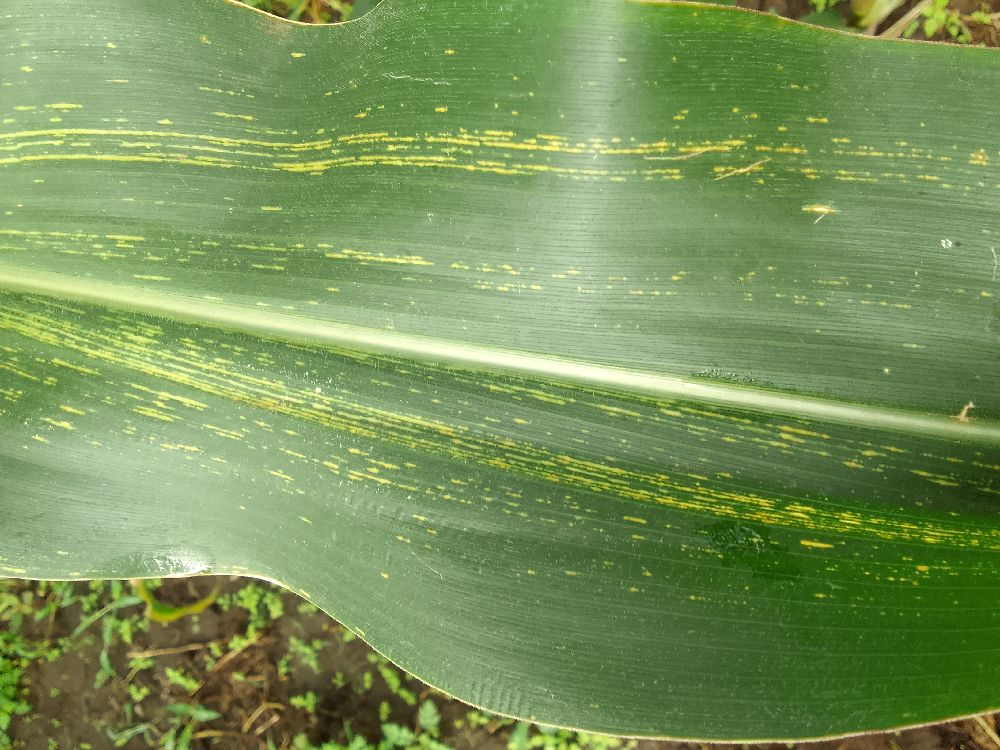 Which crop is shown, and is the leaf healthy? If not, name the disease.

maize, healthy
